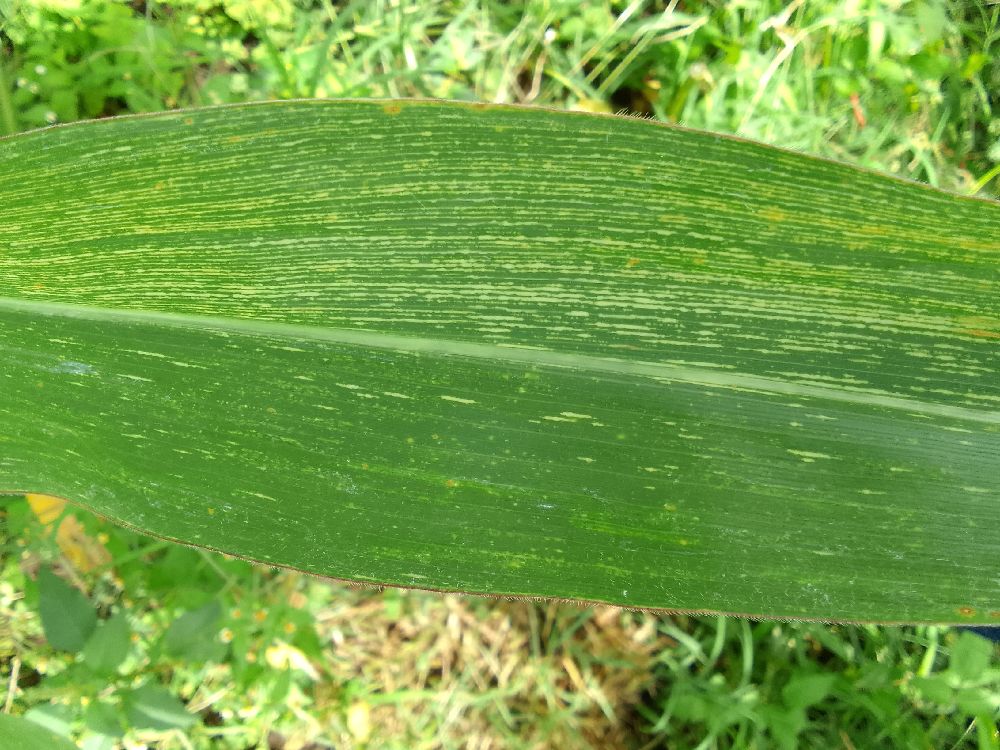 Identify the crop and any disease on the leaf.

maize, maize streak virus
